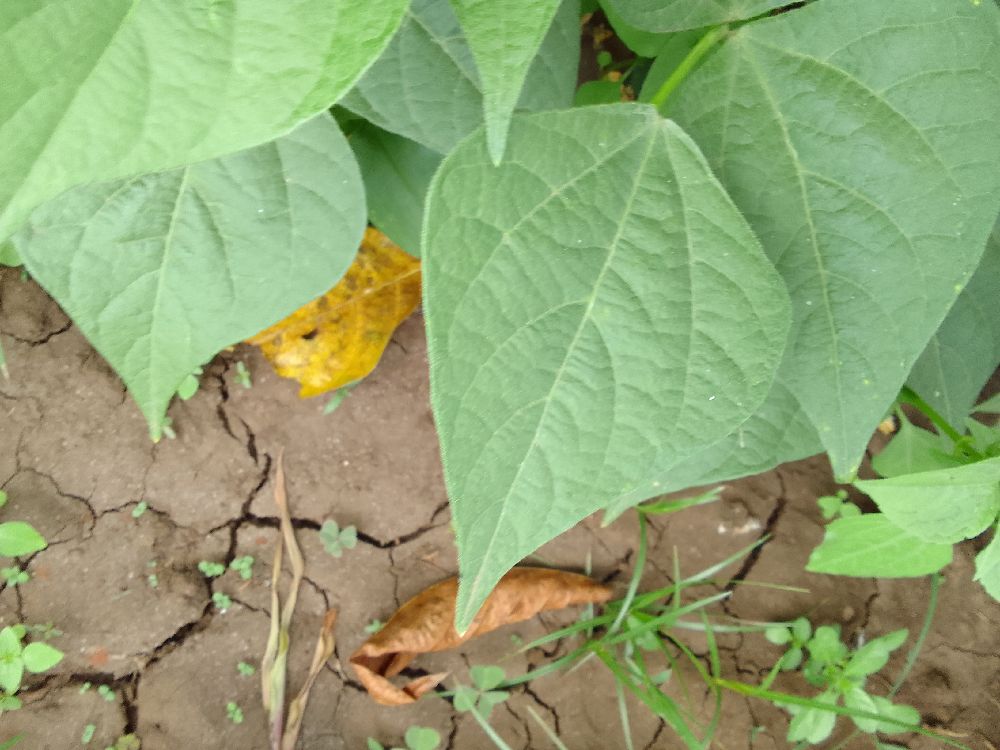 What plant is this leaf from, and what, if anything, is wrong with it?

common bean, healthy
